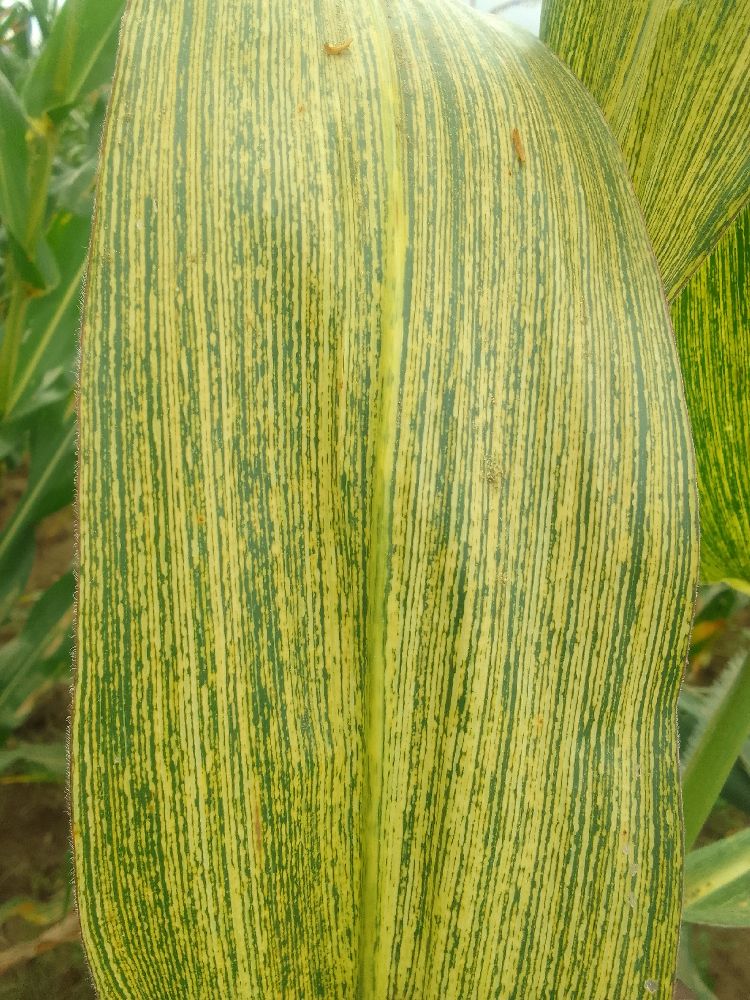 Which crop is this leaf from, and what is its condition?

maize, maize streak virus
